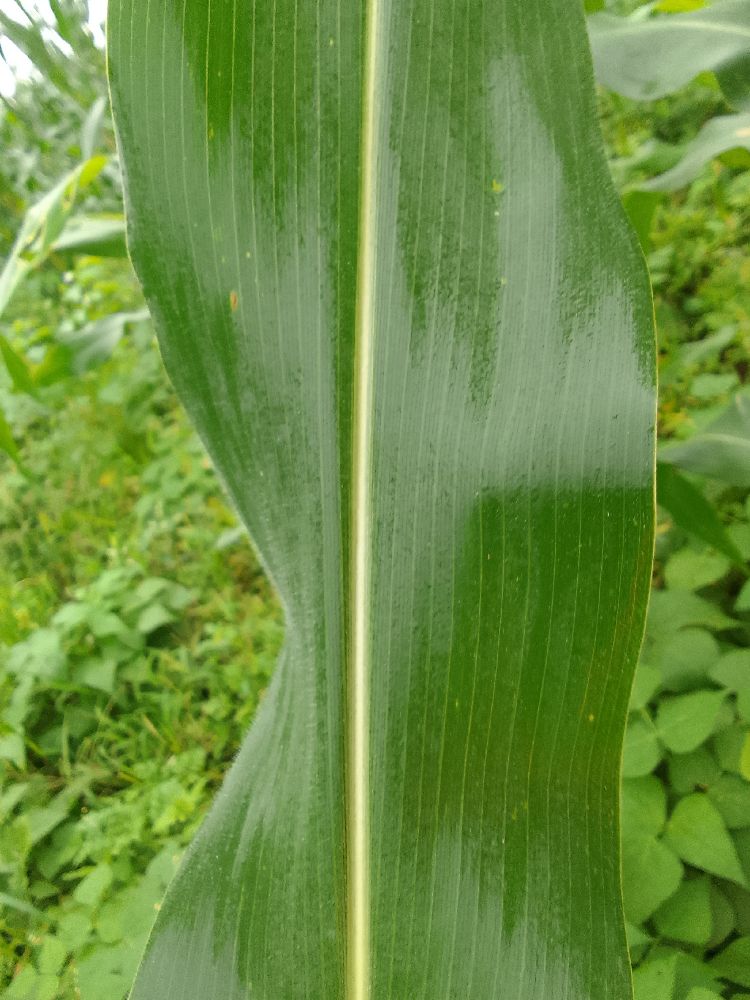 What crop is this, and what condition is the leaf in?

maize, healthy
